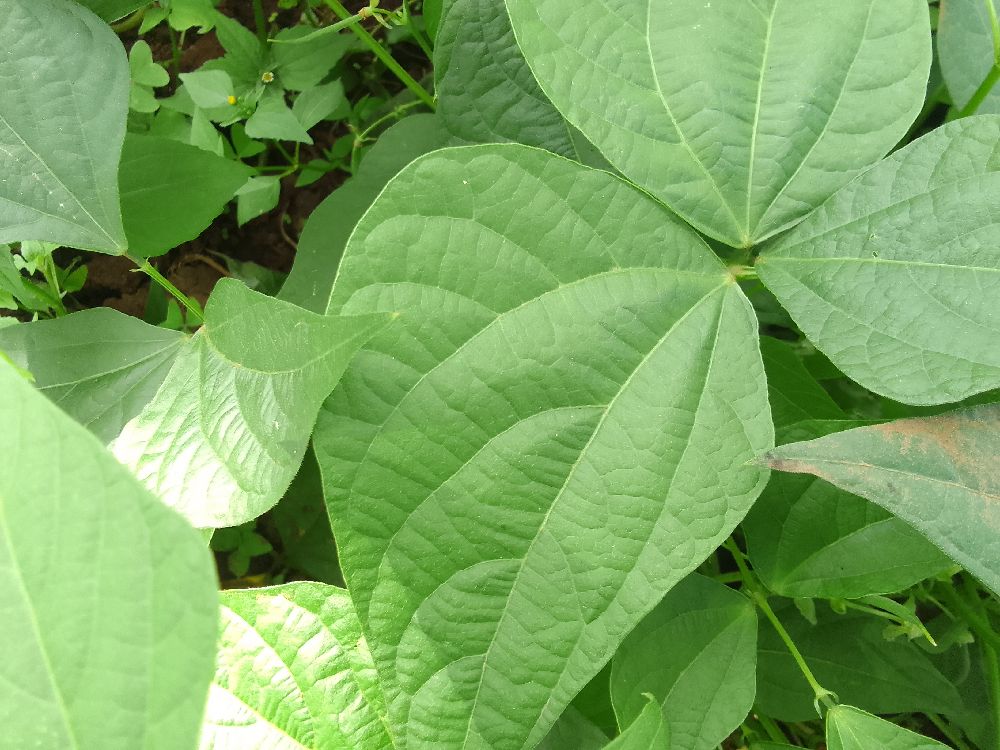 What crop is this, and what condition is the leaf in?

common bean, healthy
